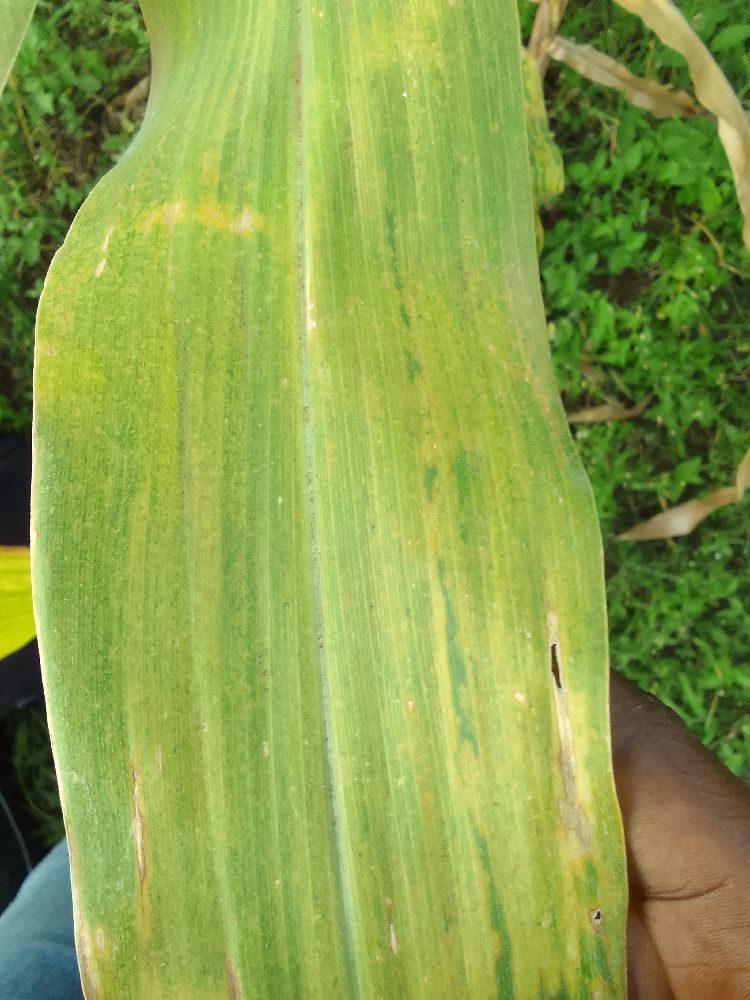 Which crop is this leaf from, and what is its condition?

maize, maize lethal necrosis
